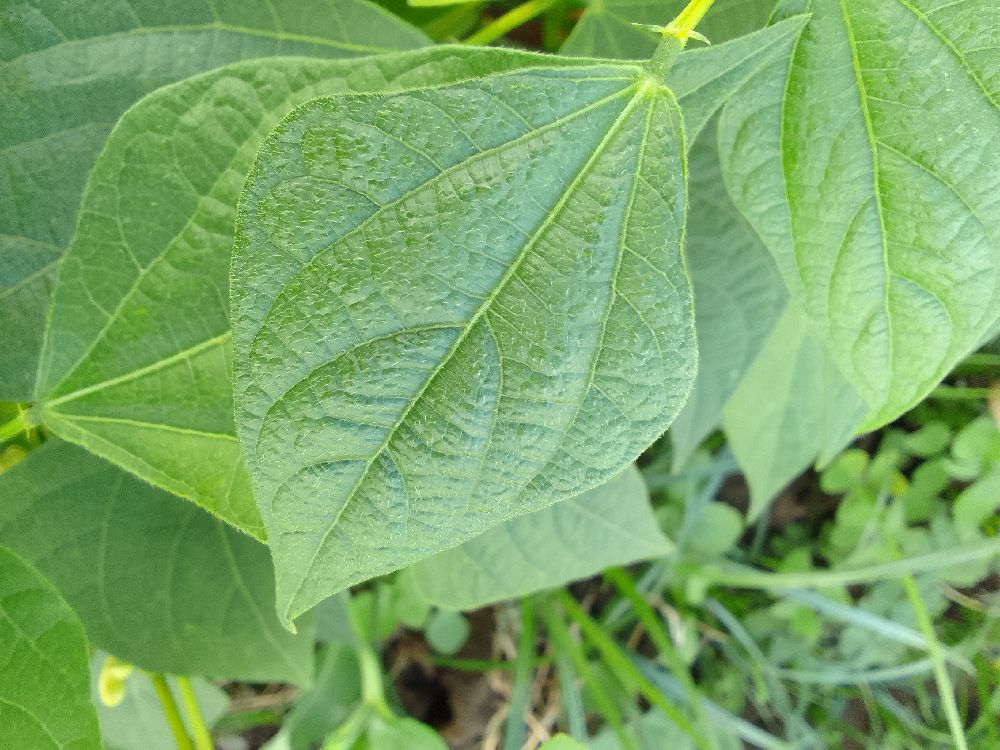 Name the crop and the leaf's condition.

common bean, healthy
